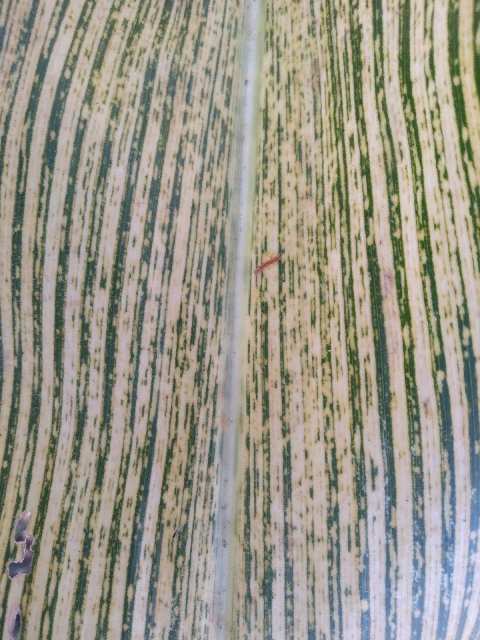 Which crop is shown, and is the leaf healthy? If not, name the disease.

maize, maize streak virus
